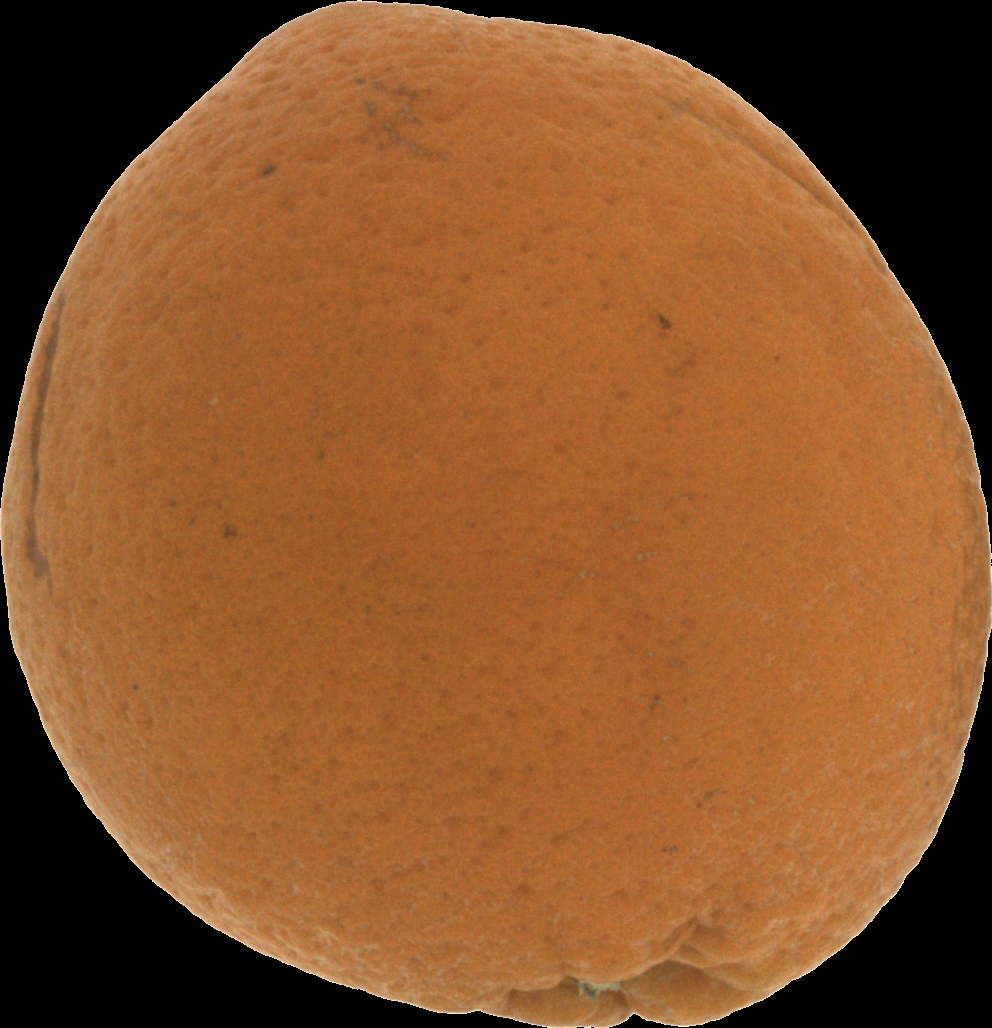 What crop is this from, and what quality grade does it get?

orange, bad
